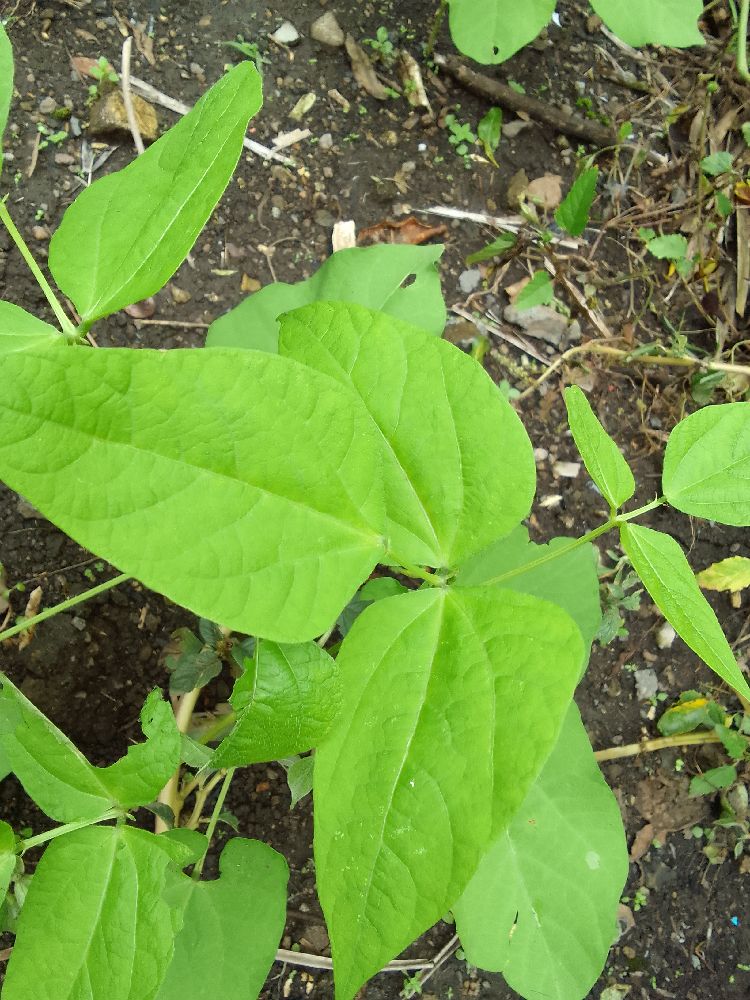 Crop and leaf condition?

common bean, healthy
